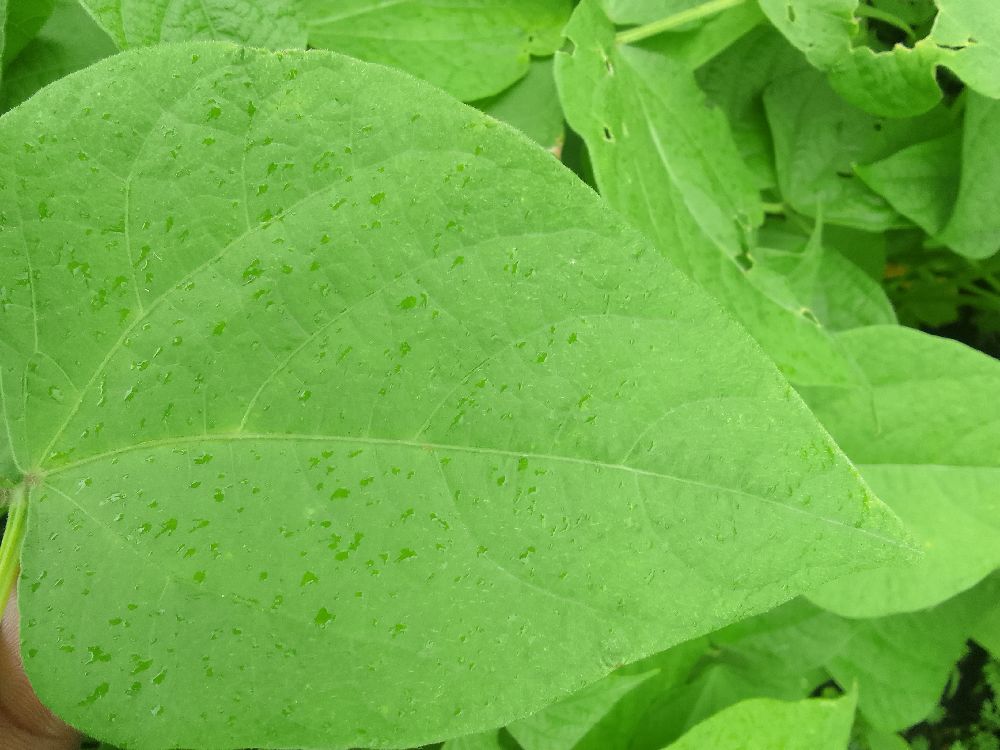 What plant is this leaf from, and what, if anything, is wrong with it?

common bean, healthy
